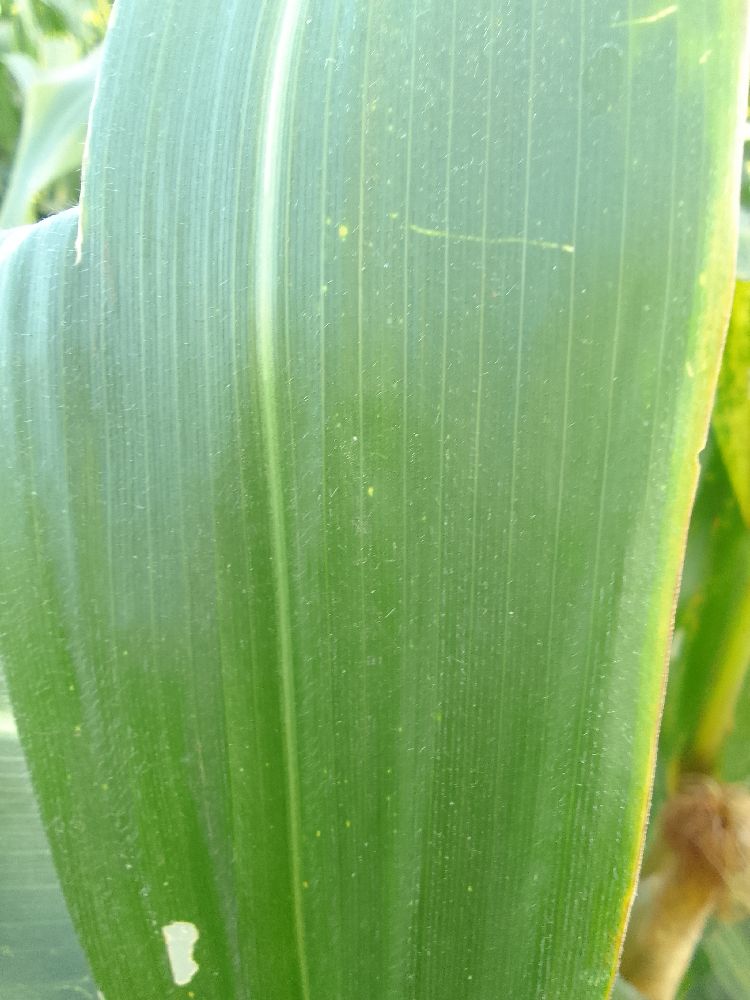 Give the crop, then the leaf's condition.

maize, healthy
